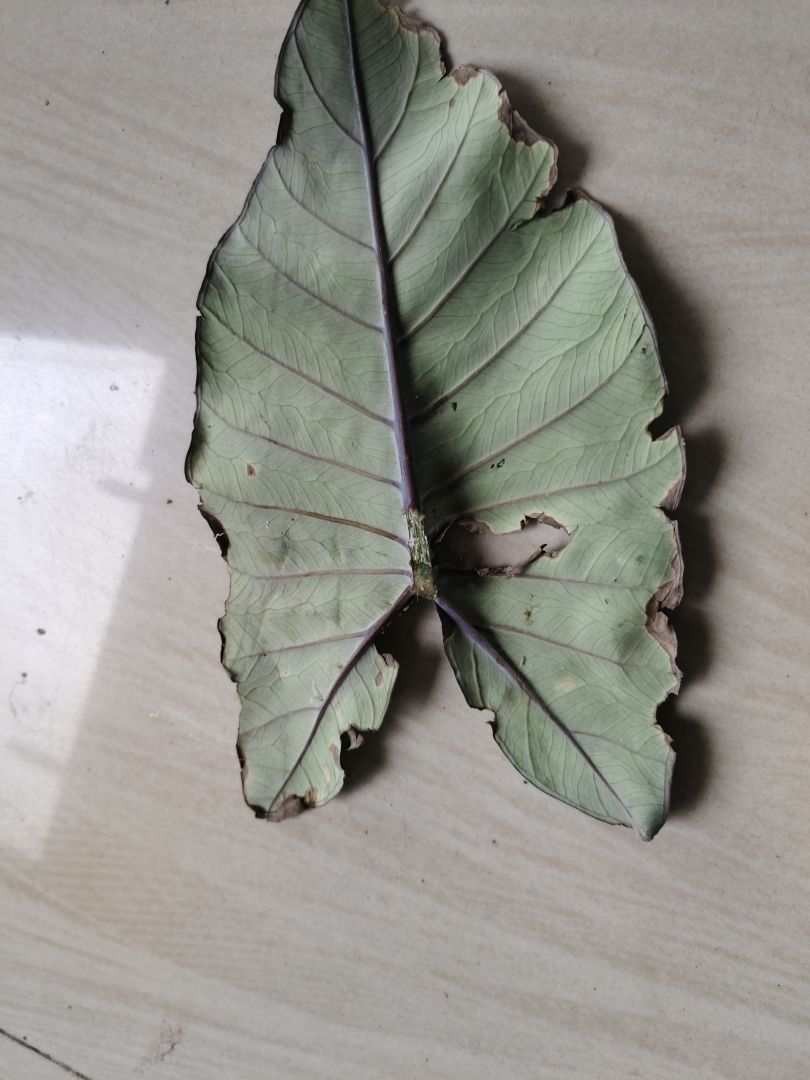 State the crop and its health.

taro, leaf blight
